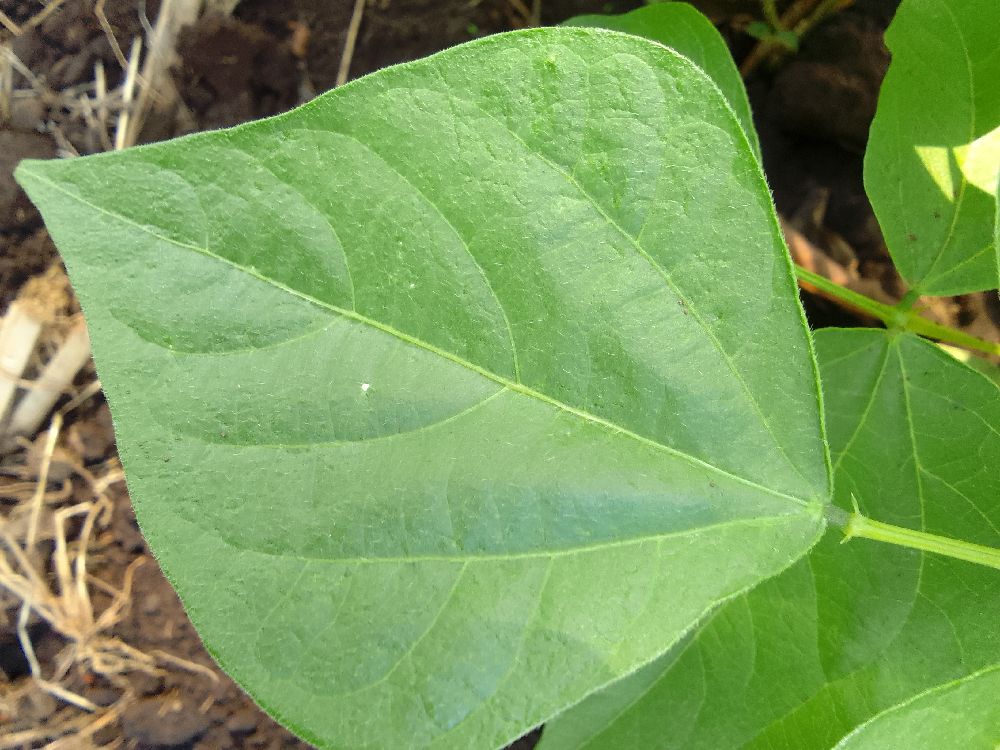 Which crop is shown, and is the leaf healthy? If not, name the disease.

common bean, healthy
